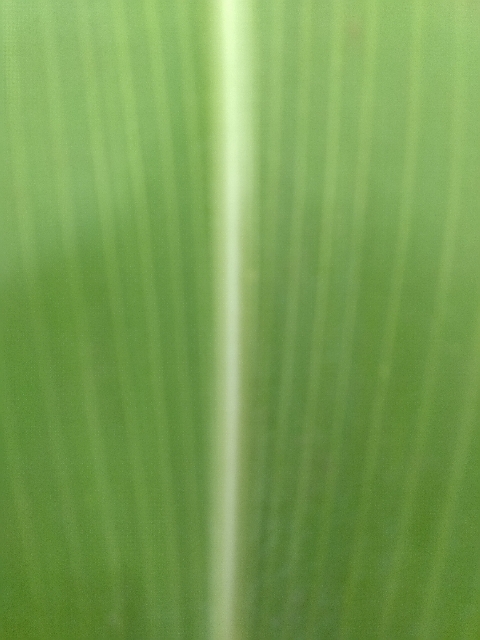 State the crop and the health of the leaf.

maize, healthy
